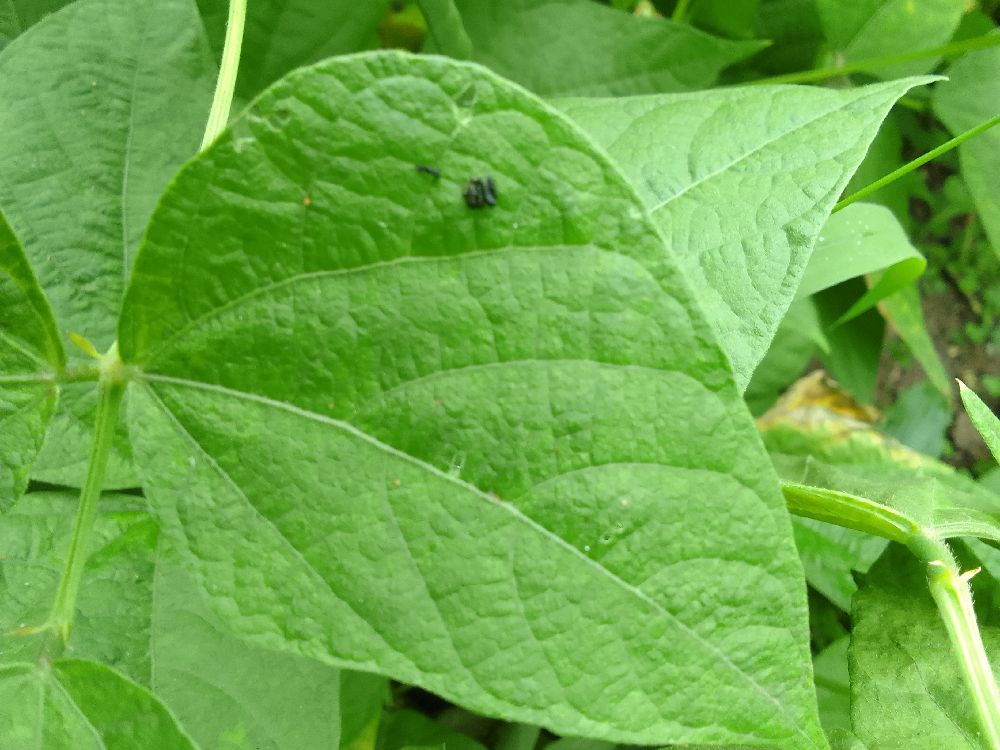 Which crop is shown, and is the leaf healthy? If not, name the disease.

common bean, healthy
